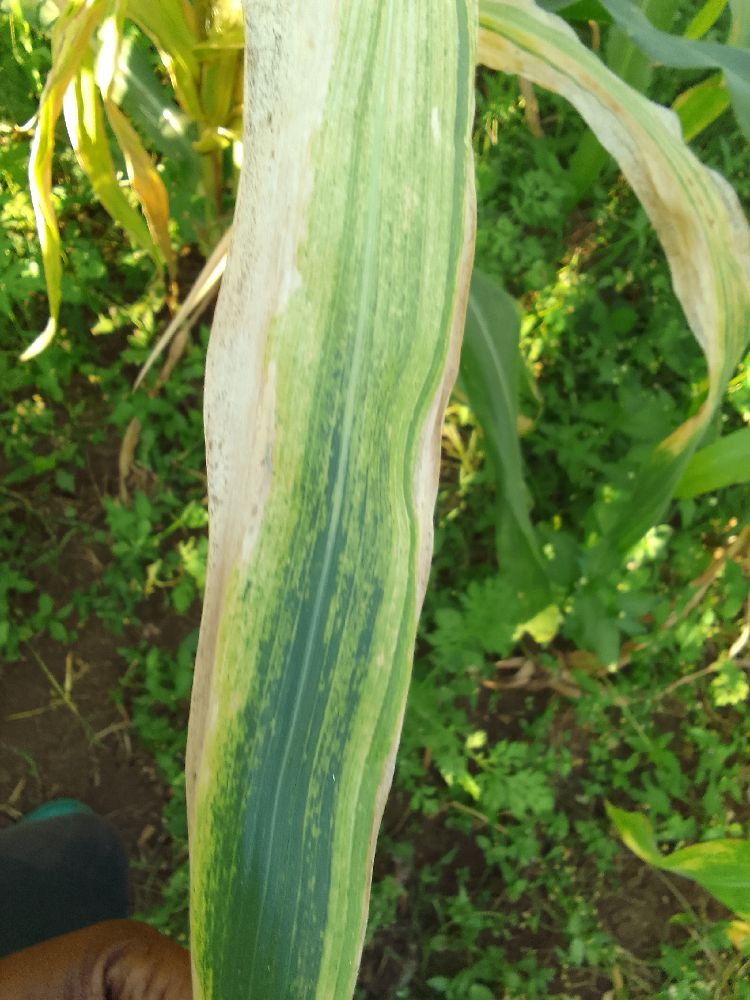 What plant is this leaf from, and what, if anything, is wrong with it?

maize, maize lethal necrosis
